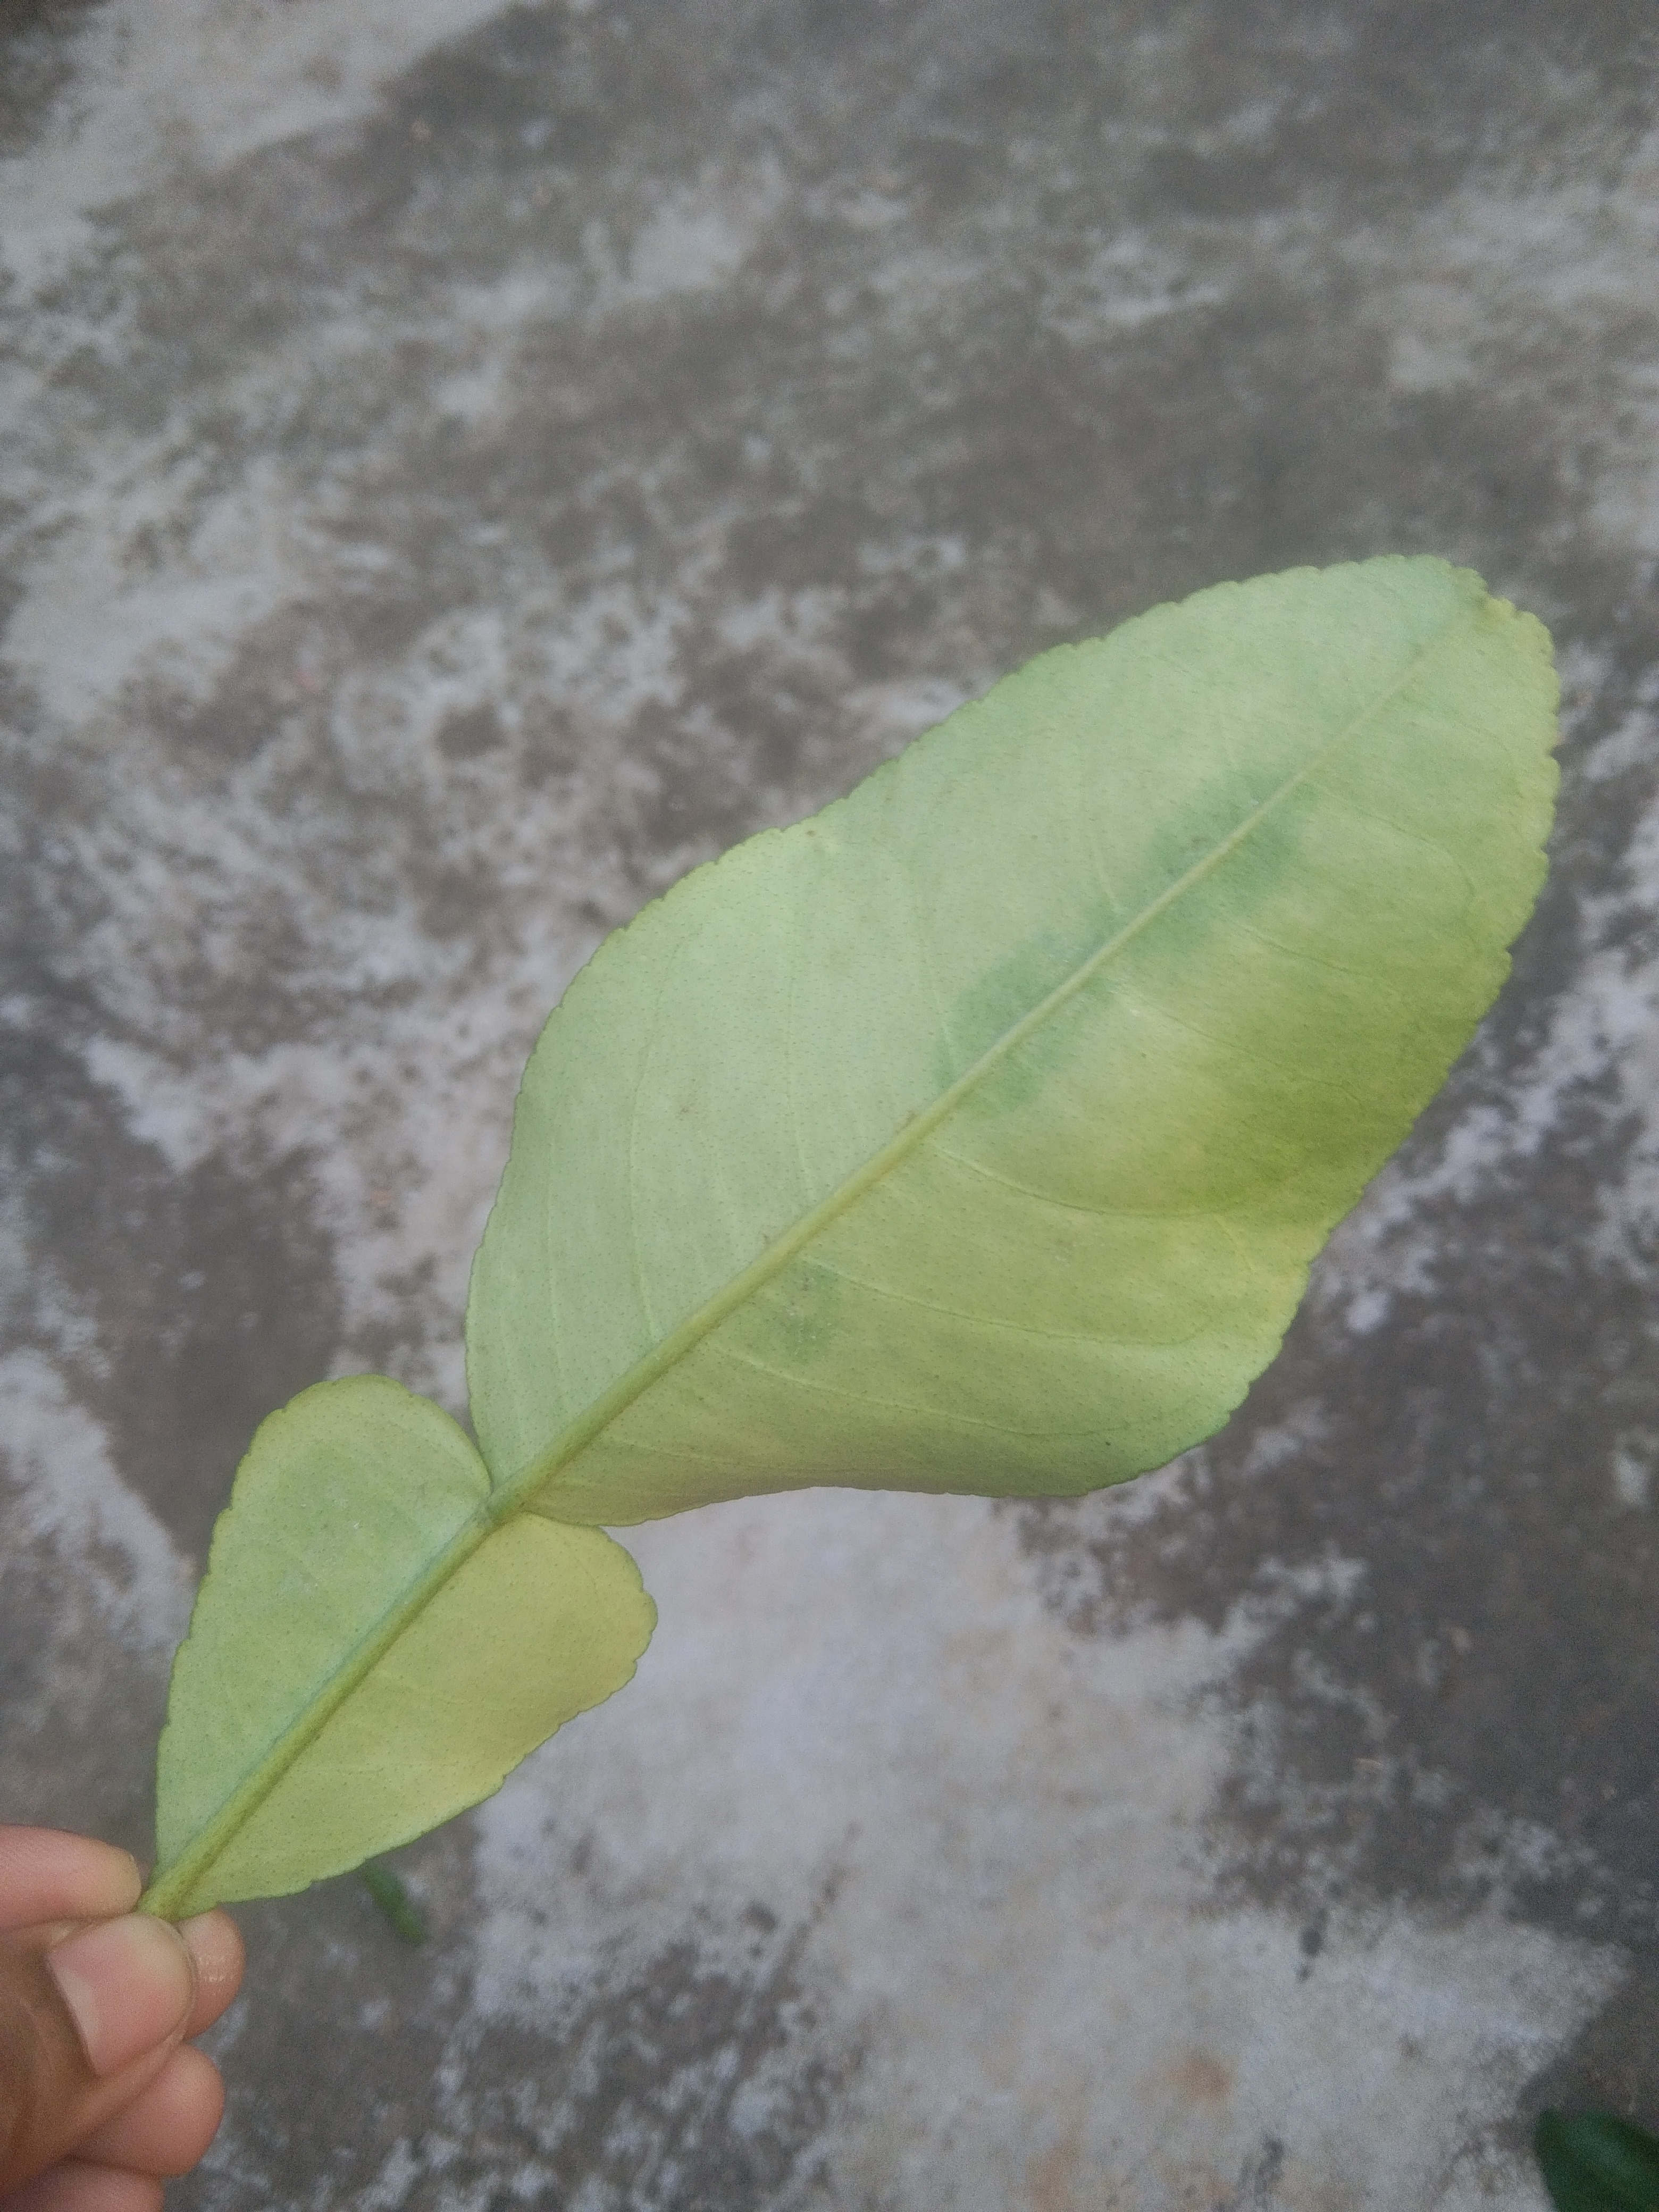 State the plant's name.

lemon
